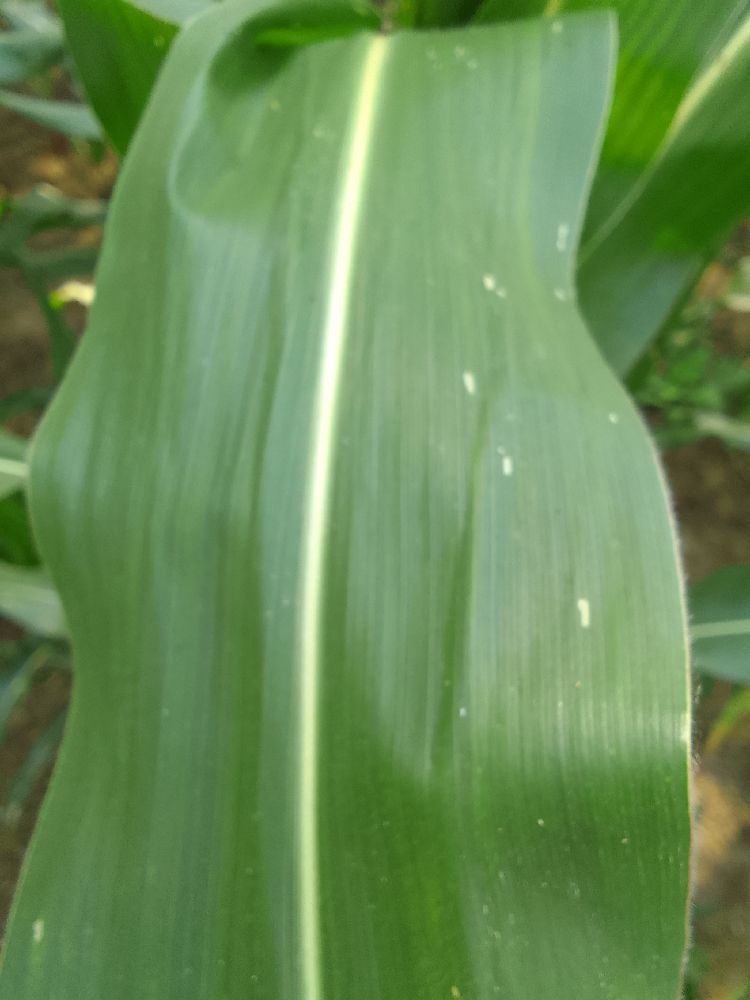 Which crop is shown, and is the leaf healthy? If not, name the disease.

maize, healthy
